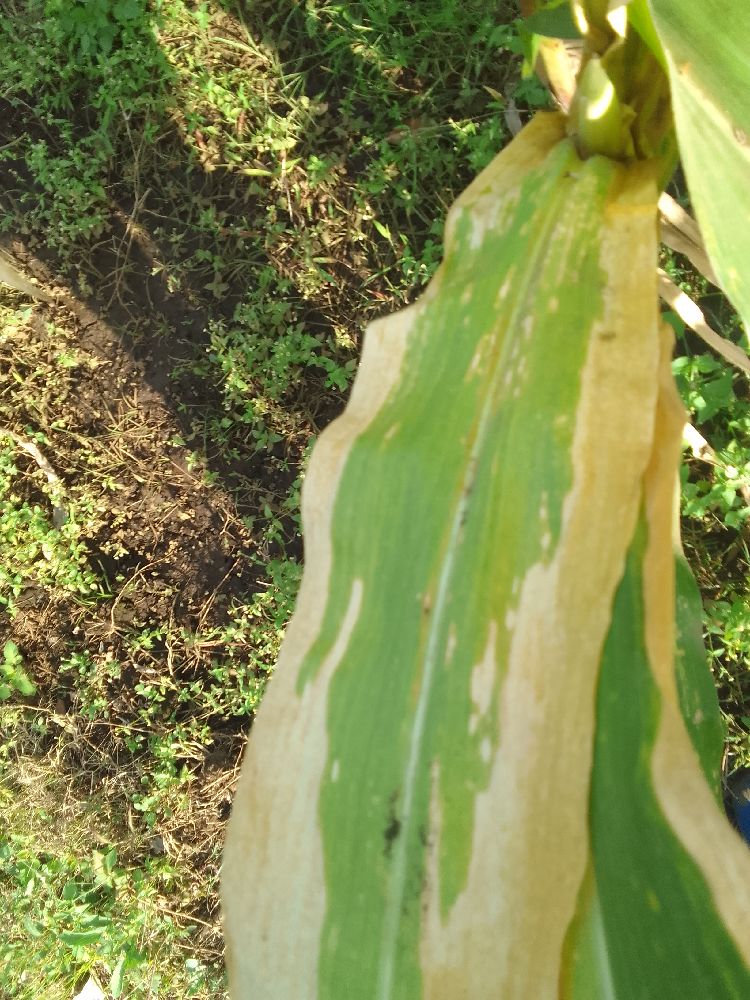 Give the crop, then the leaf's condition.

maize, maize lethal necrosis
